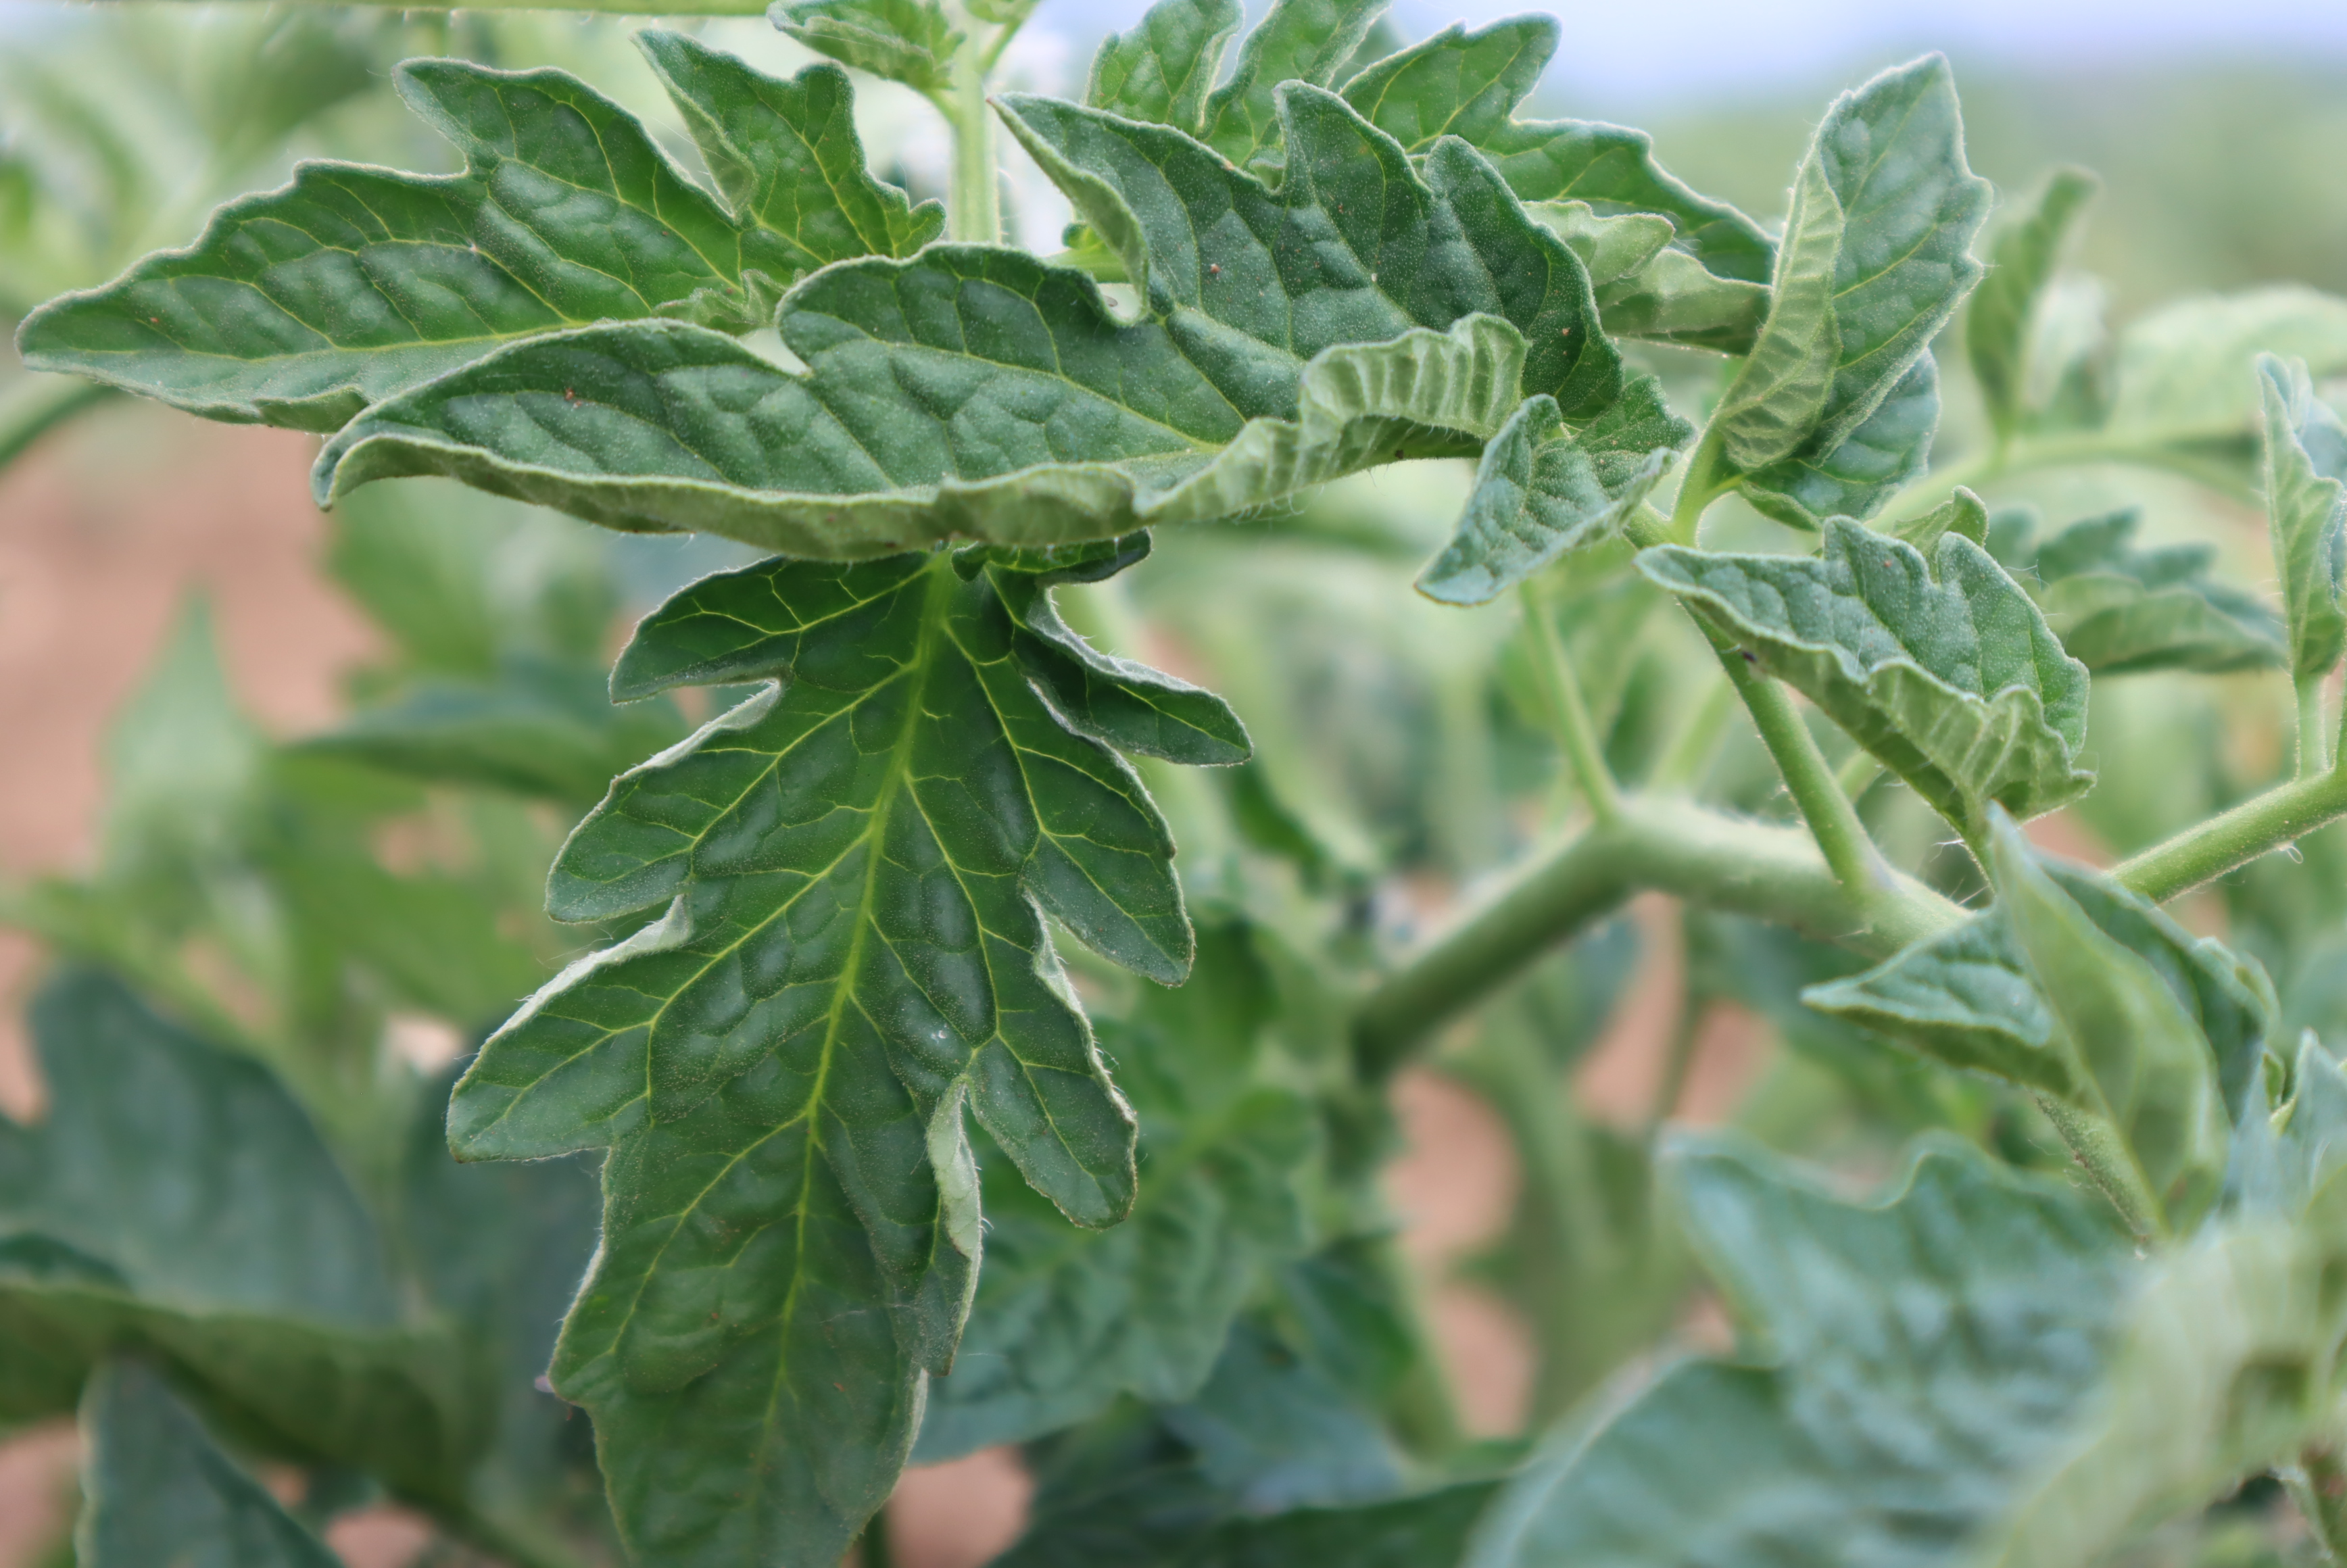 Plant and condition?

tomato, water stress
